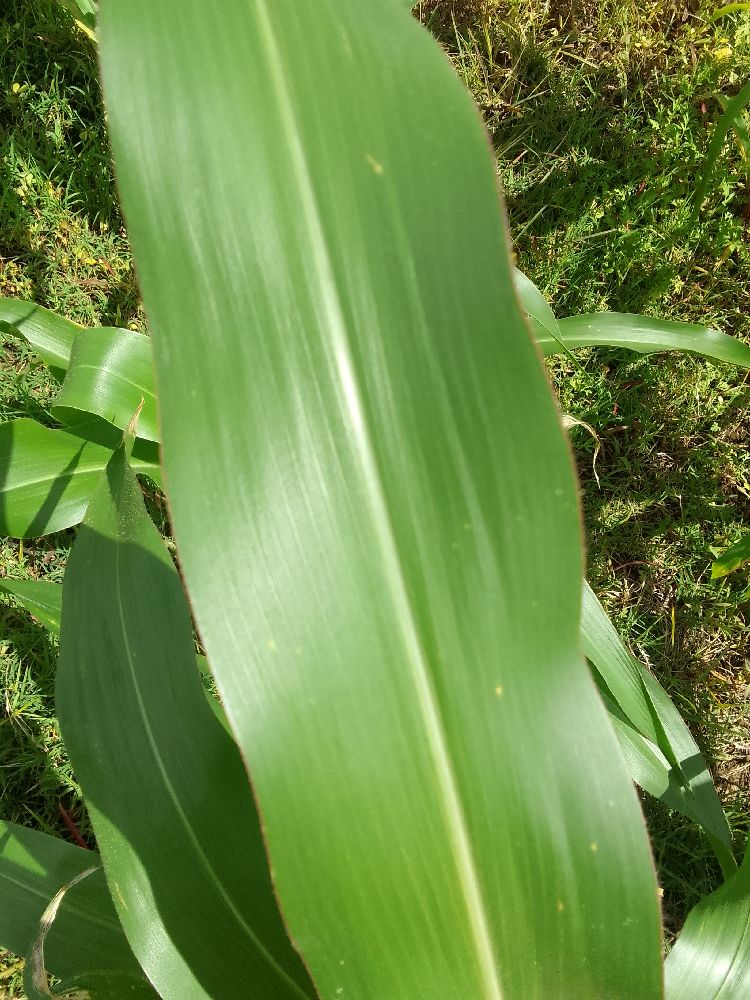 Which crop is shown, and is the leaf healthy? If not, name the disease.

maize, healthy
